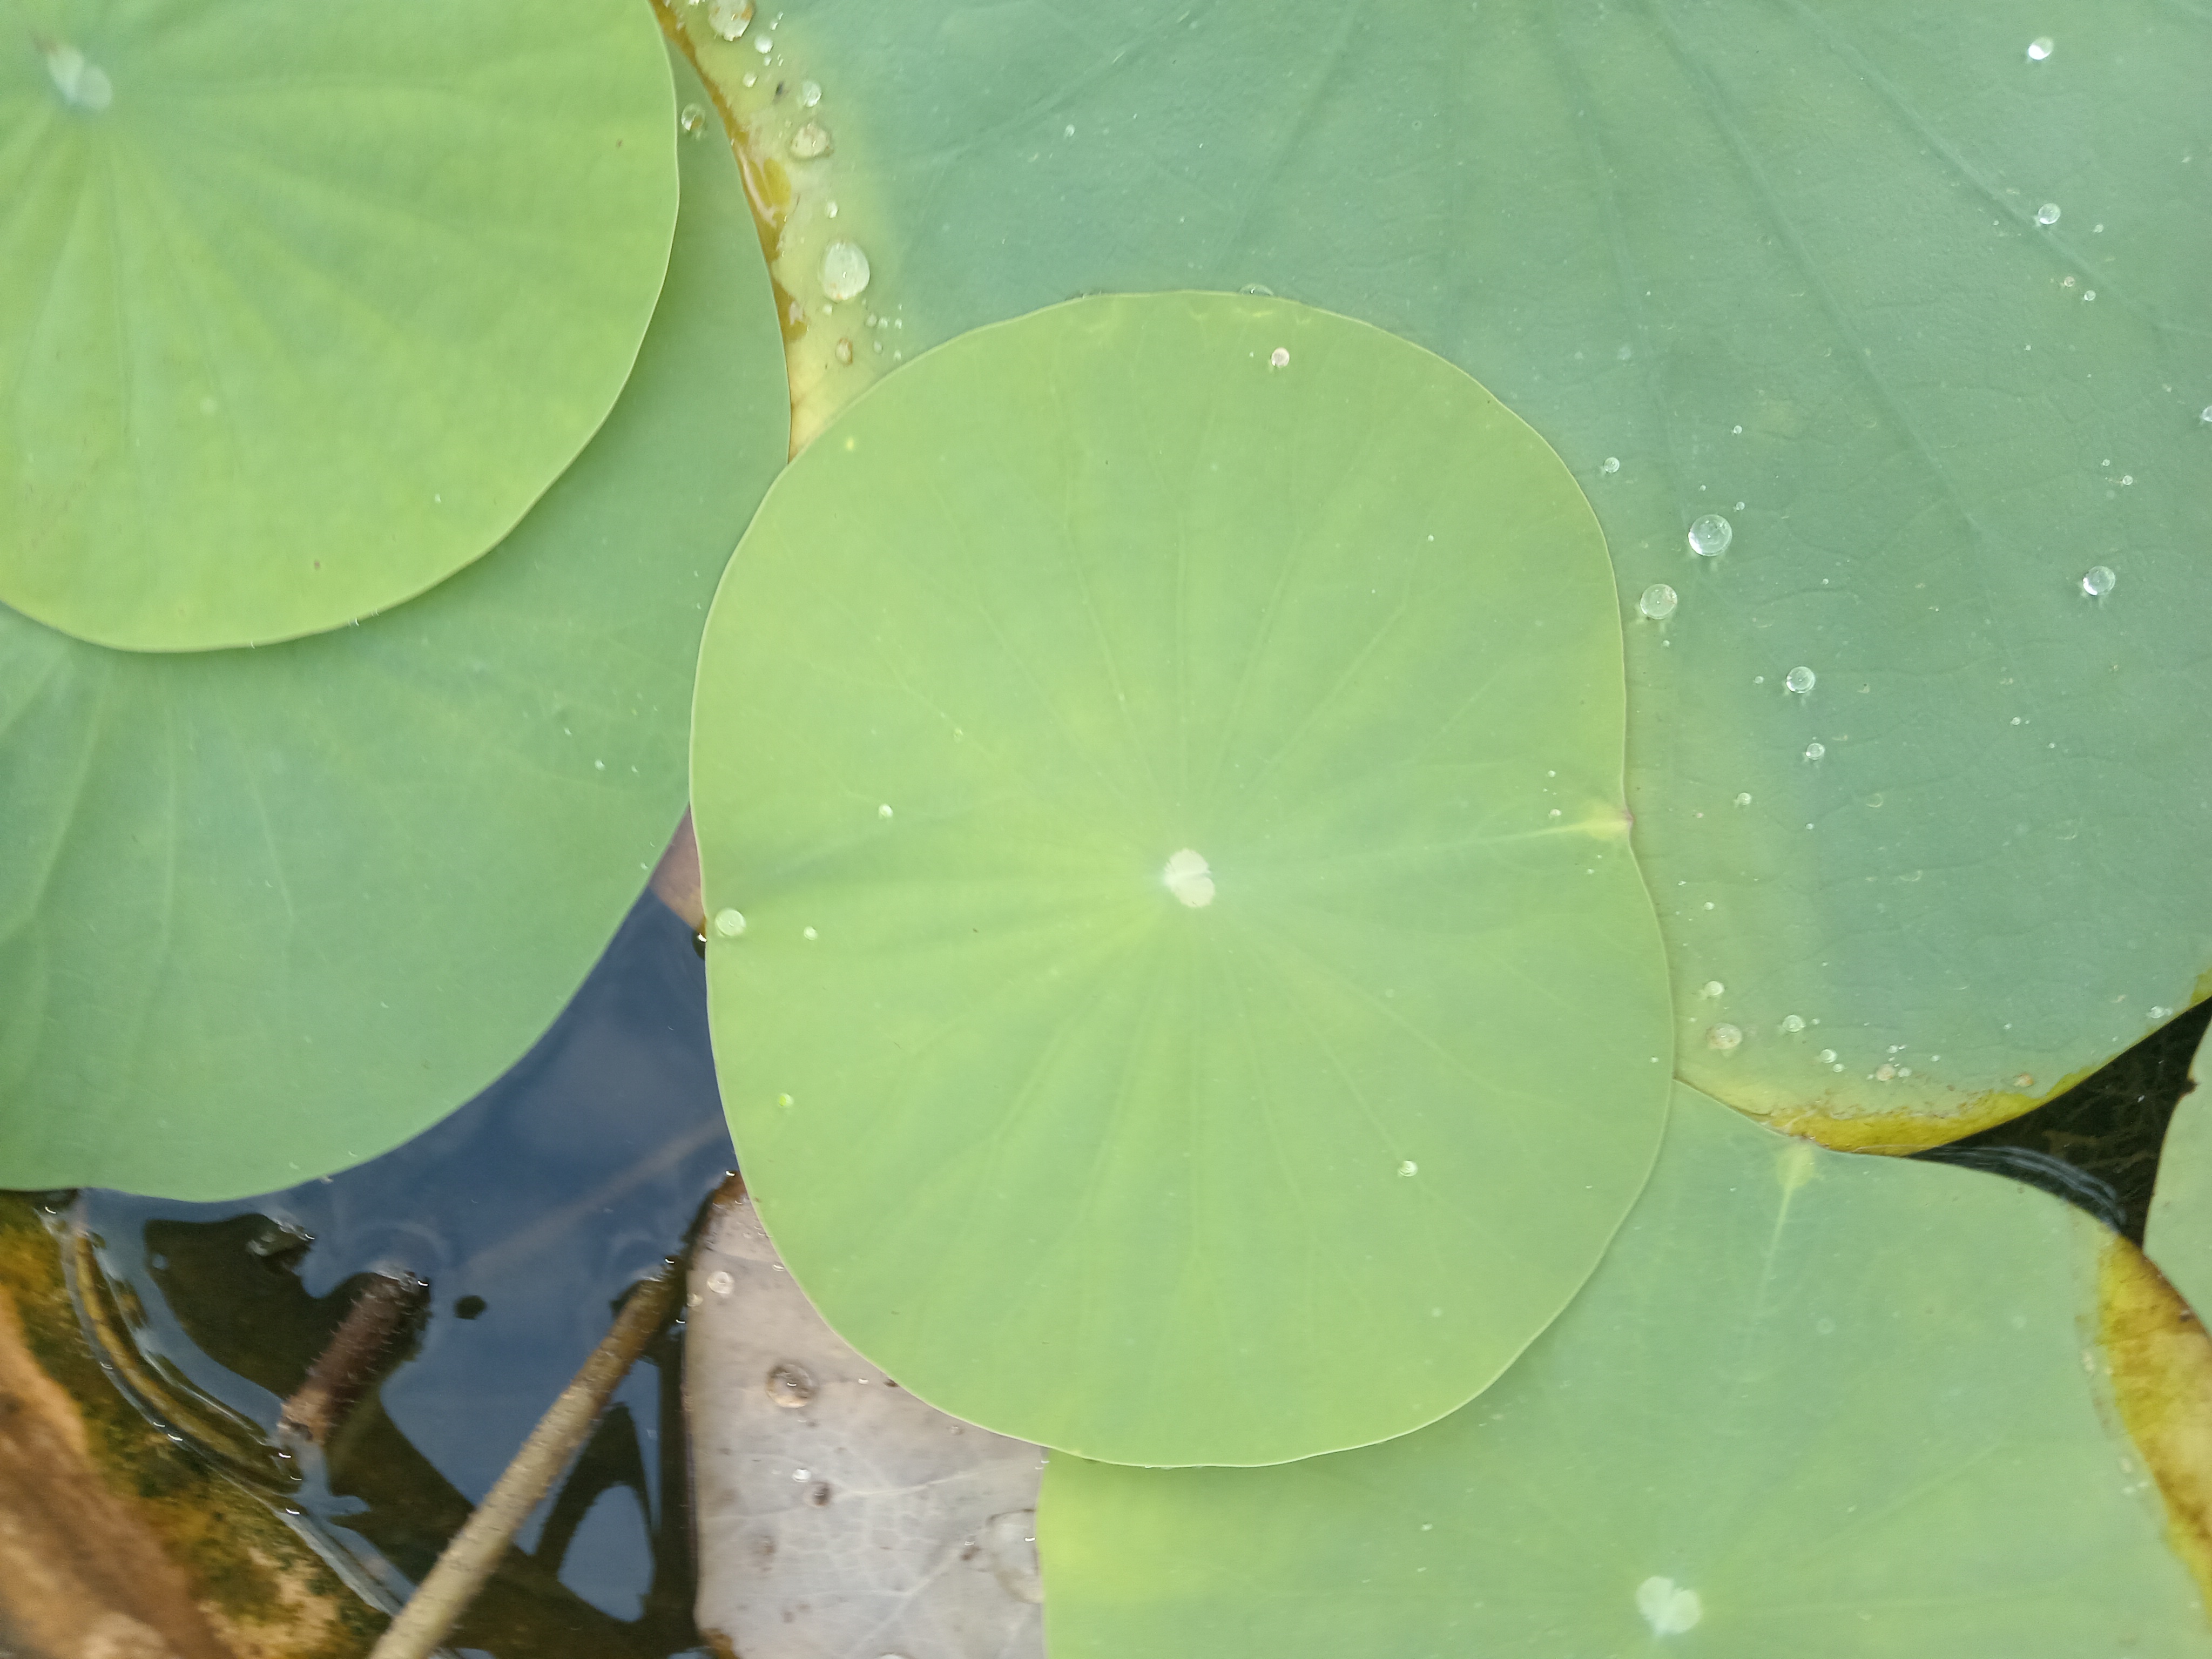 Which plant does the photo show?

lotus
